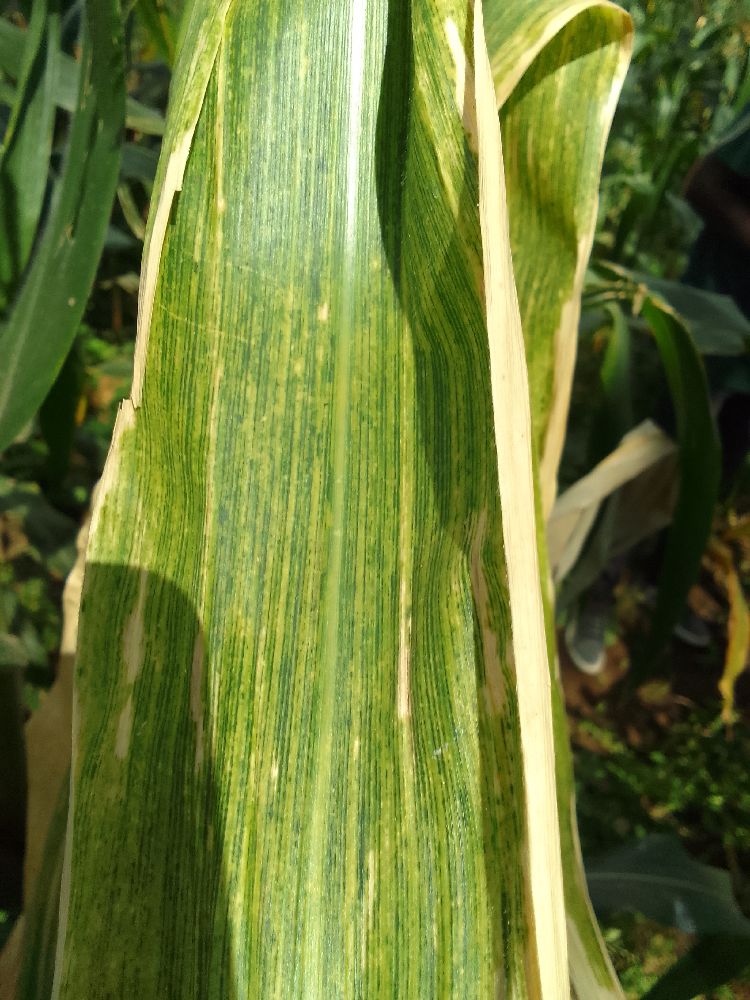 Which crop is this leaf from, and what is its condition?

maize, maize lethal necrosis
